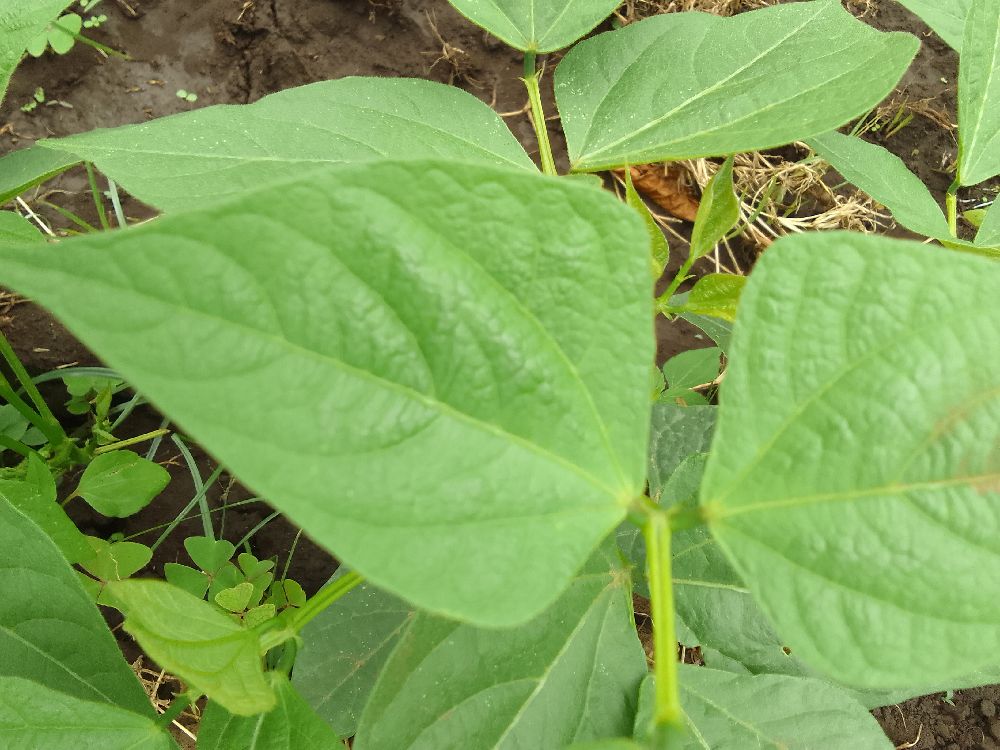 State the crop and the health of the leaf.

common bean, healthy
